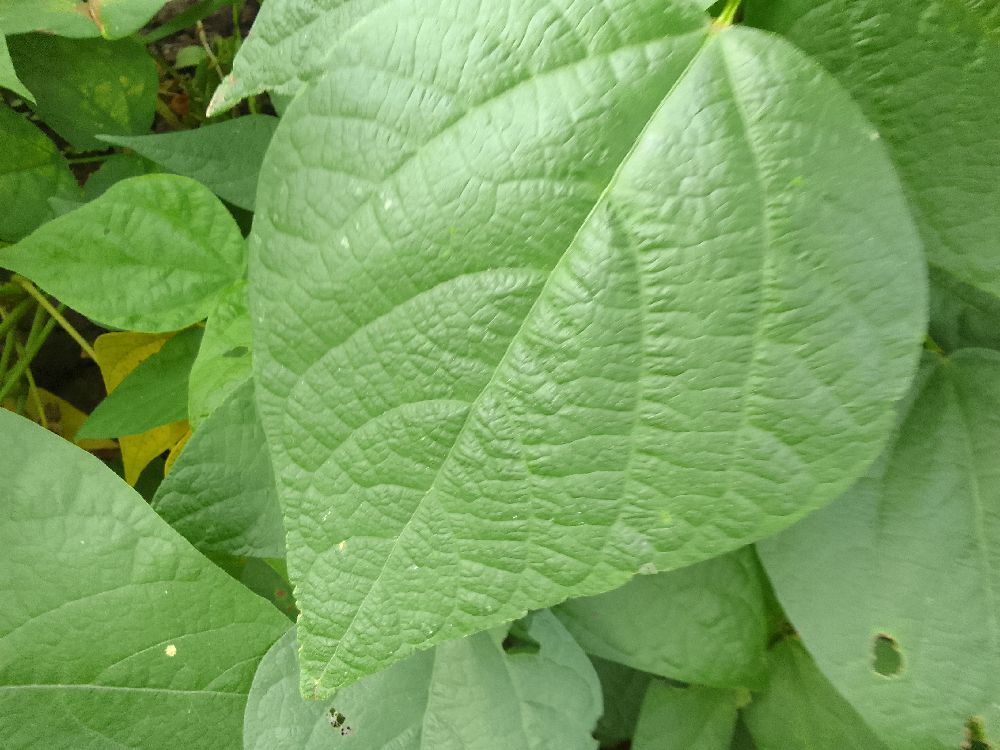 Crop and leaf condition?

common bean, healthy
